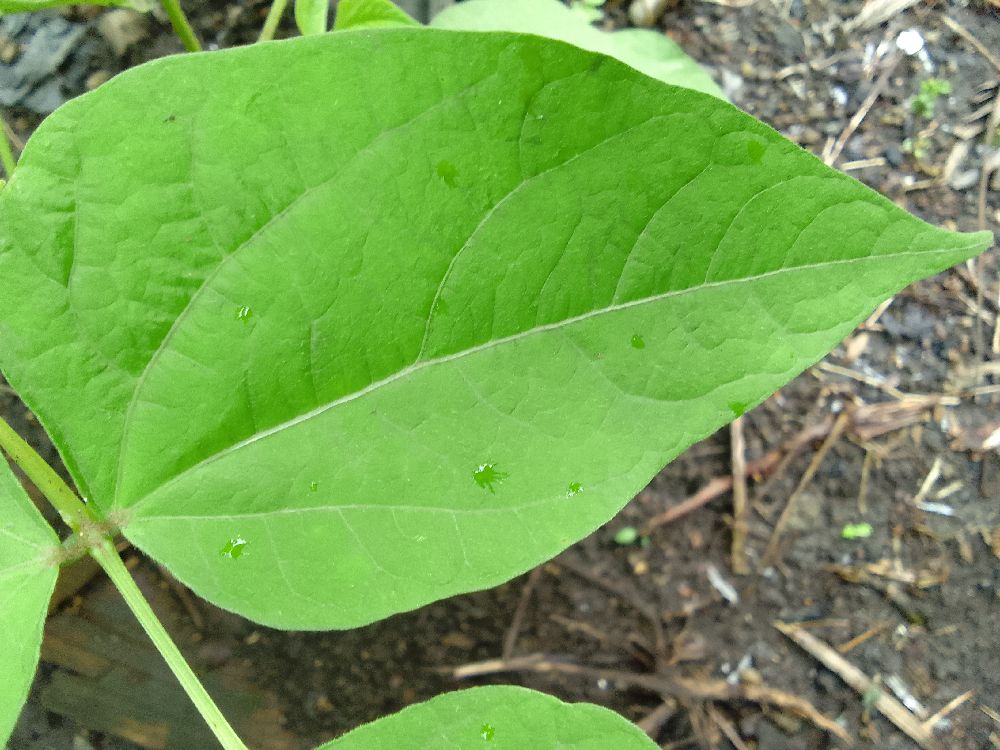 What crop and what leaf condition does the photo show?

common bean, healthy
